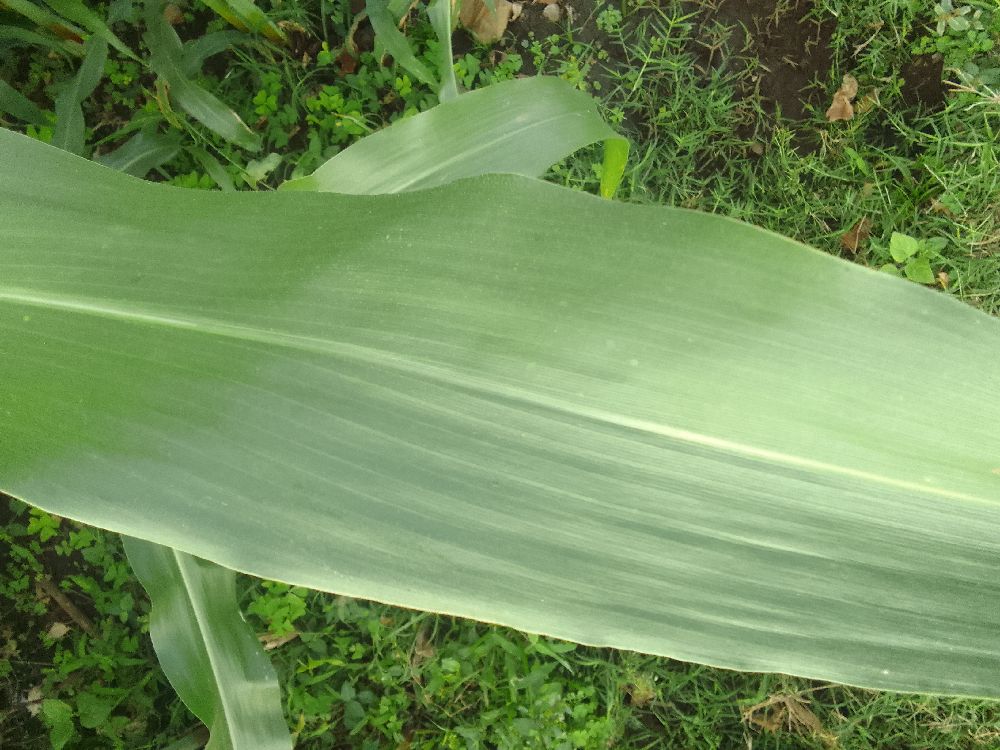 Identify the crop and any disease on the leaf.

maize, healthy
